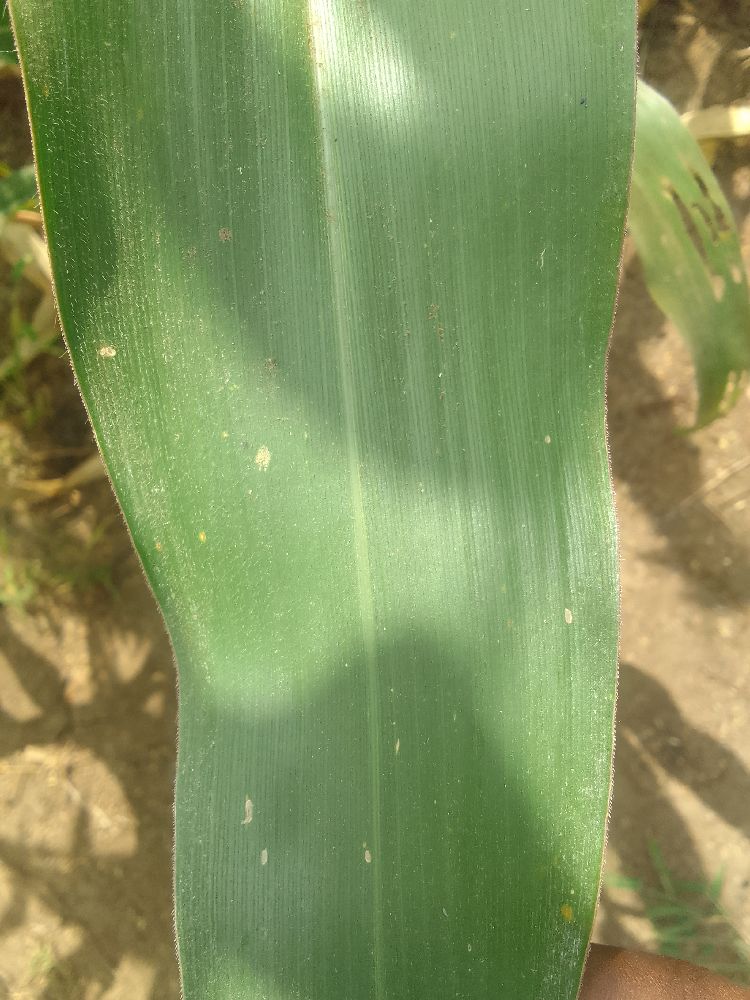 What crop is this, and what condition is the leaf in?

maize, healthy
